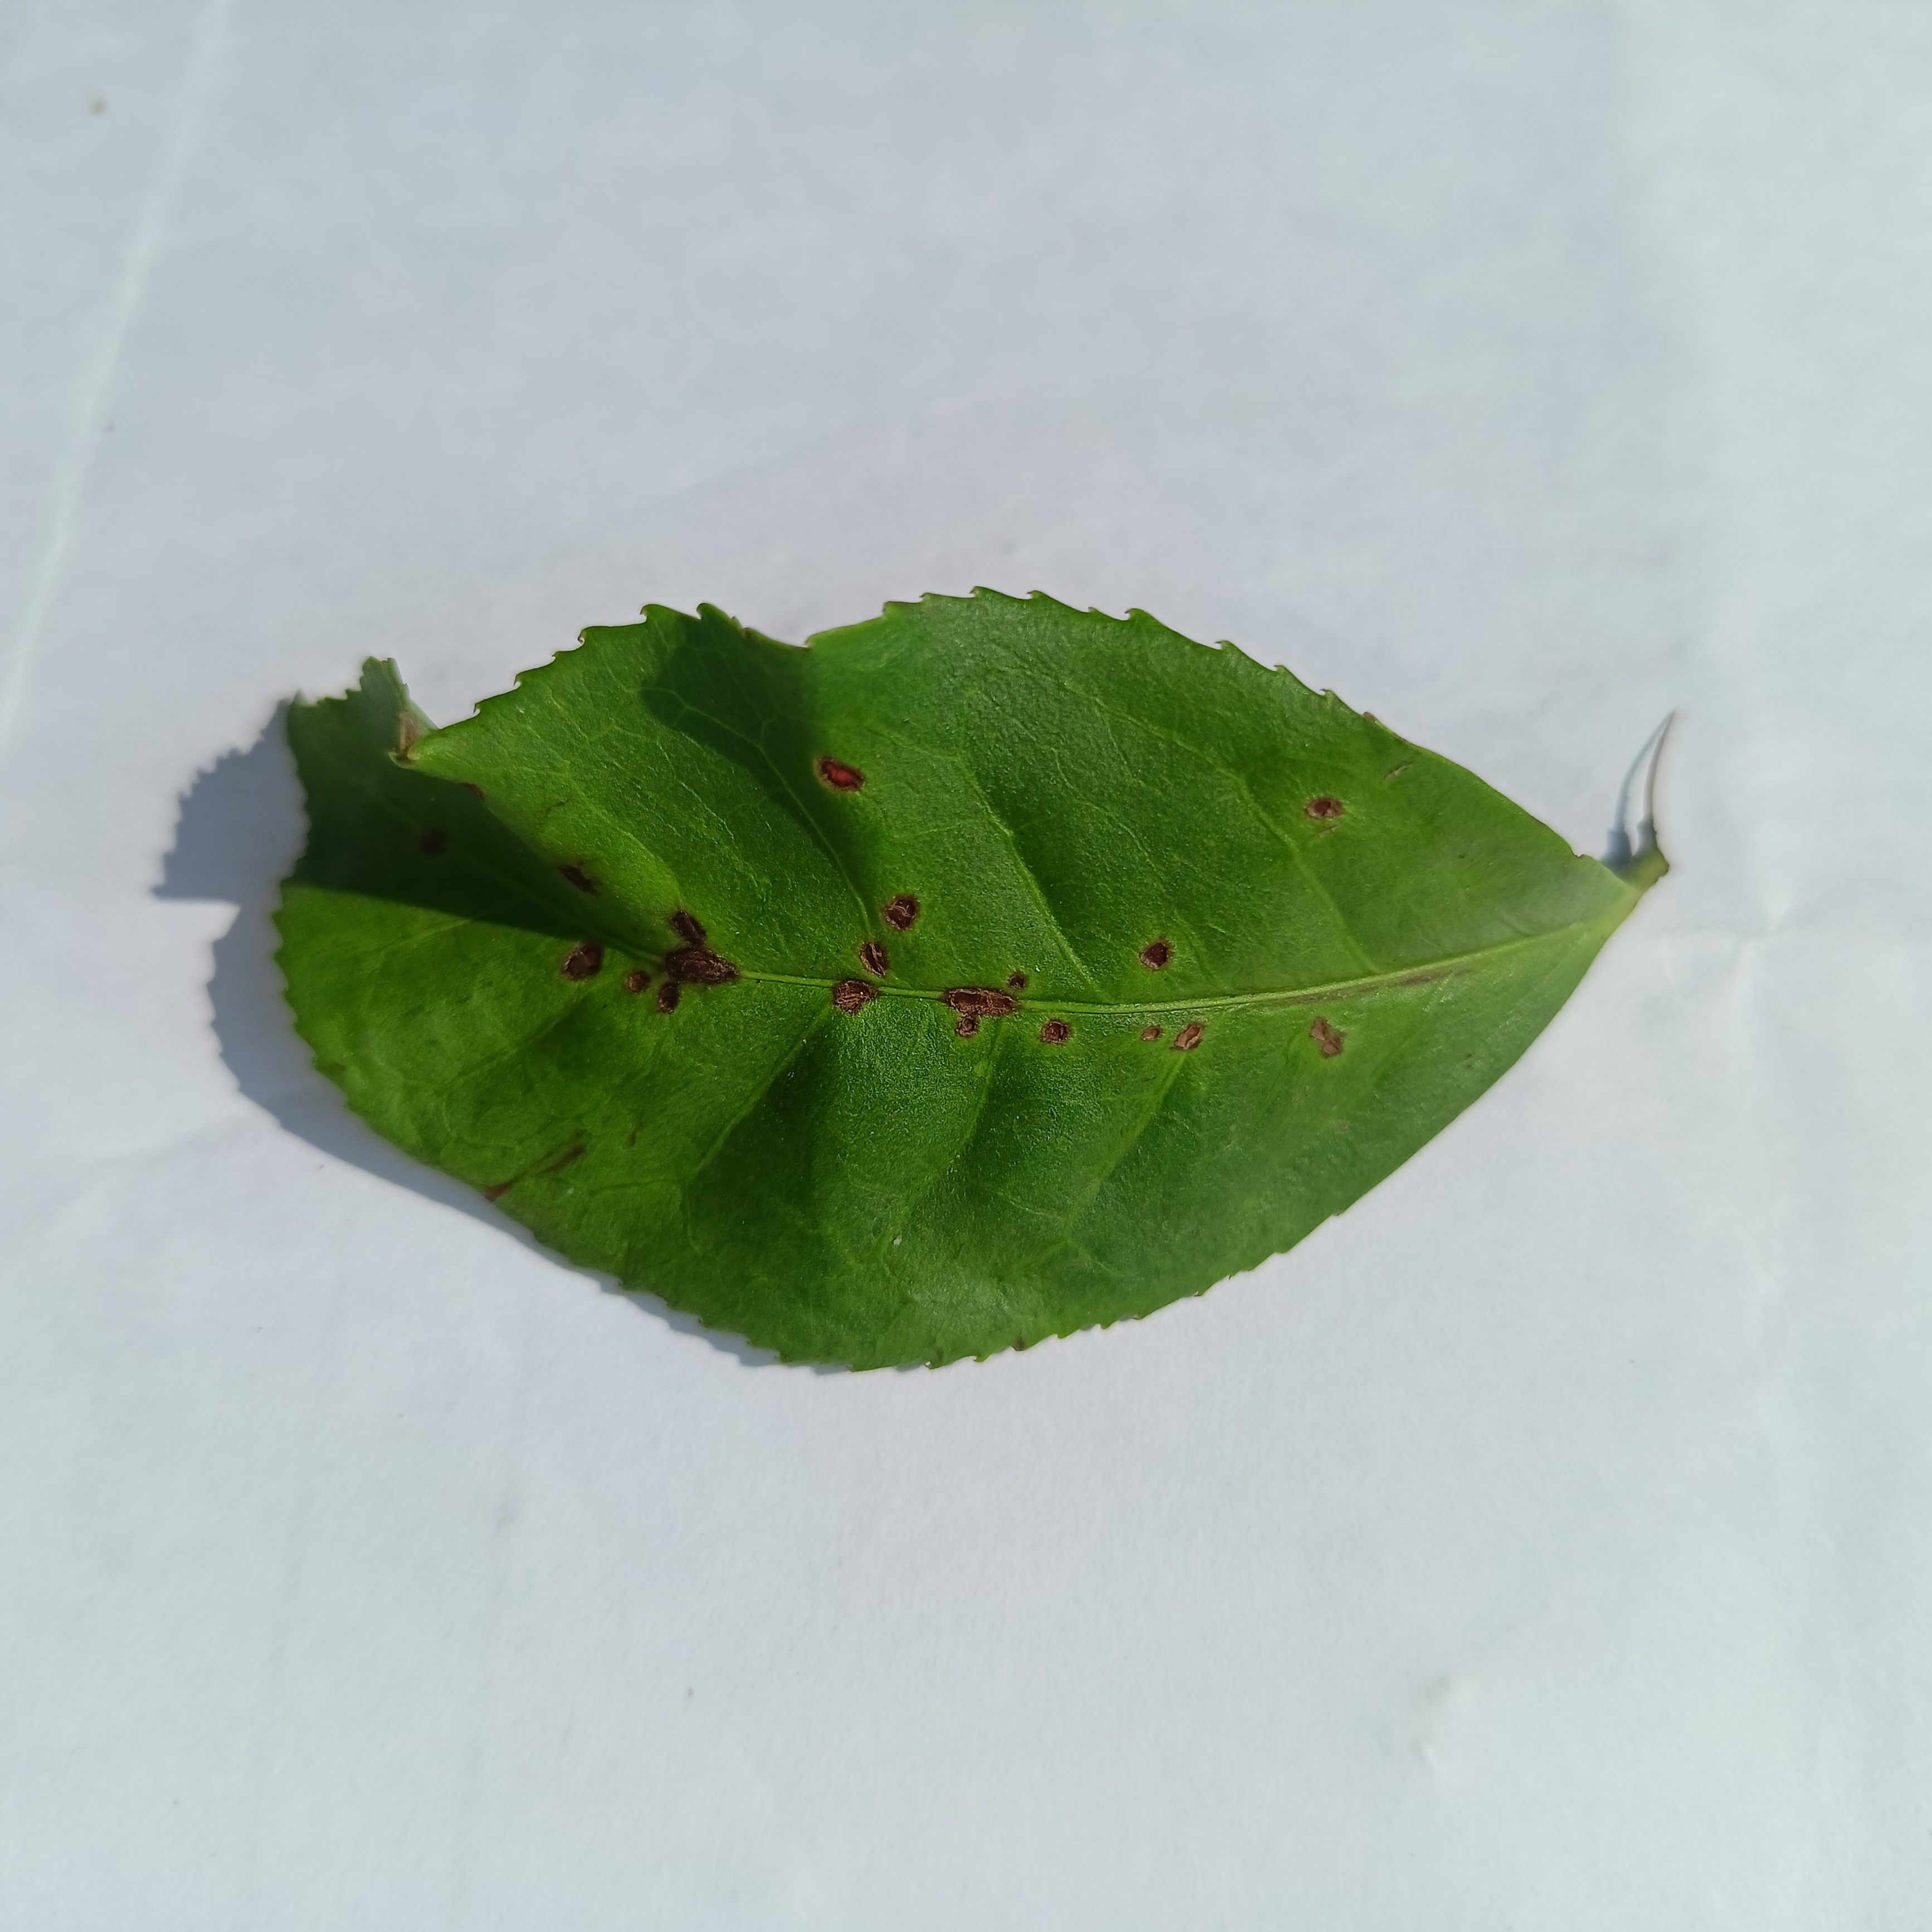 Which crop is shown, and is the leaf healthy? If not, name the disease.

tea, helopeltis
